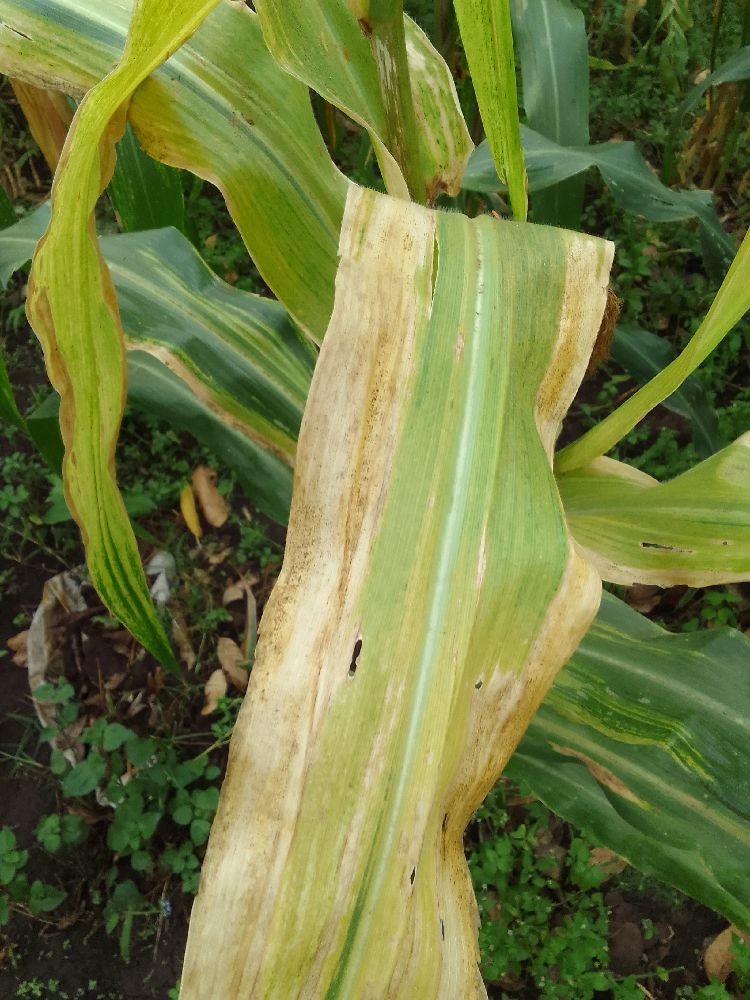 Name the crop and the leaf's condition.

maize, maize lethal necrosis
